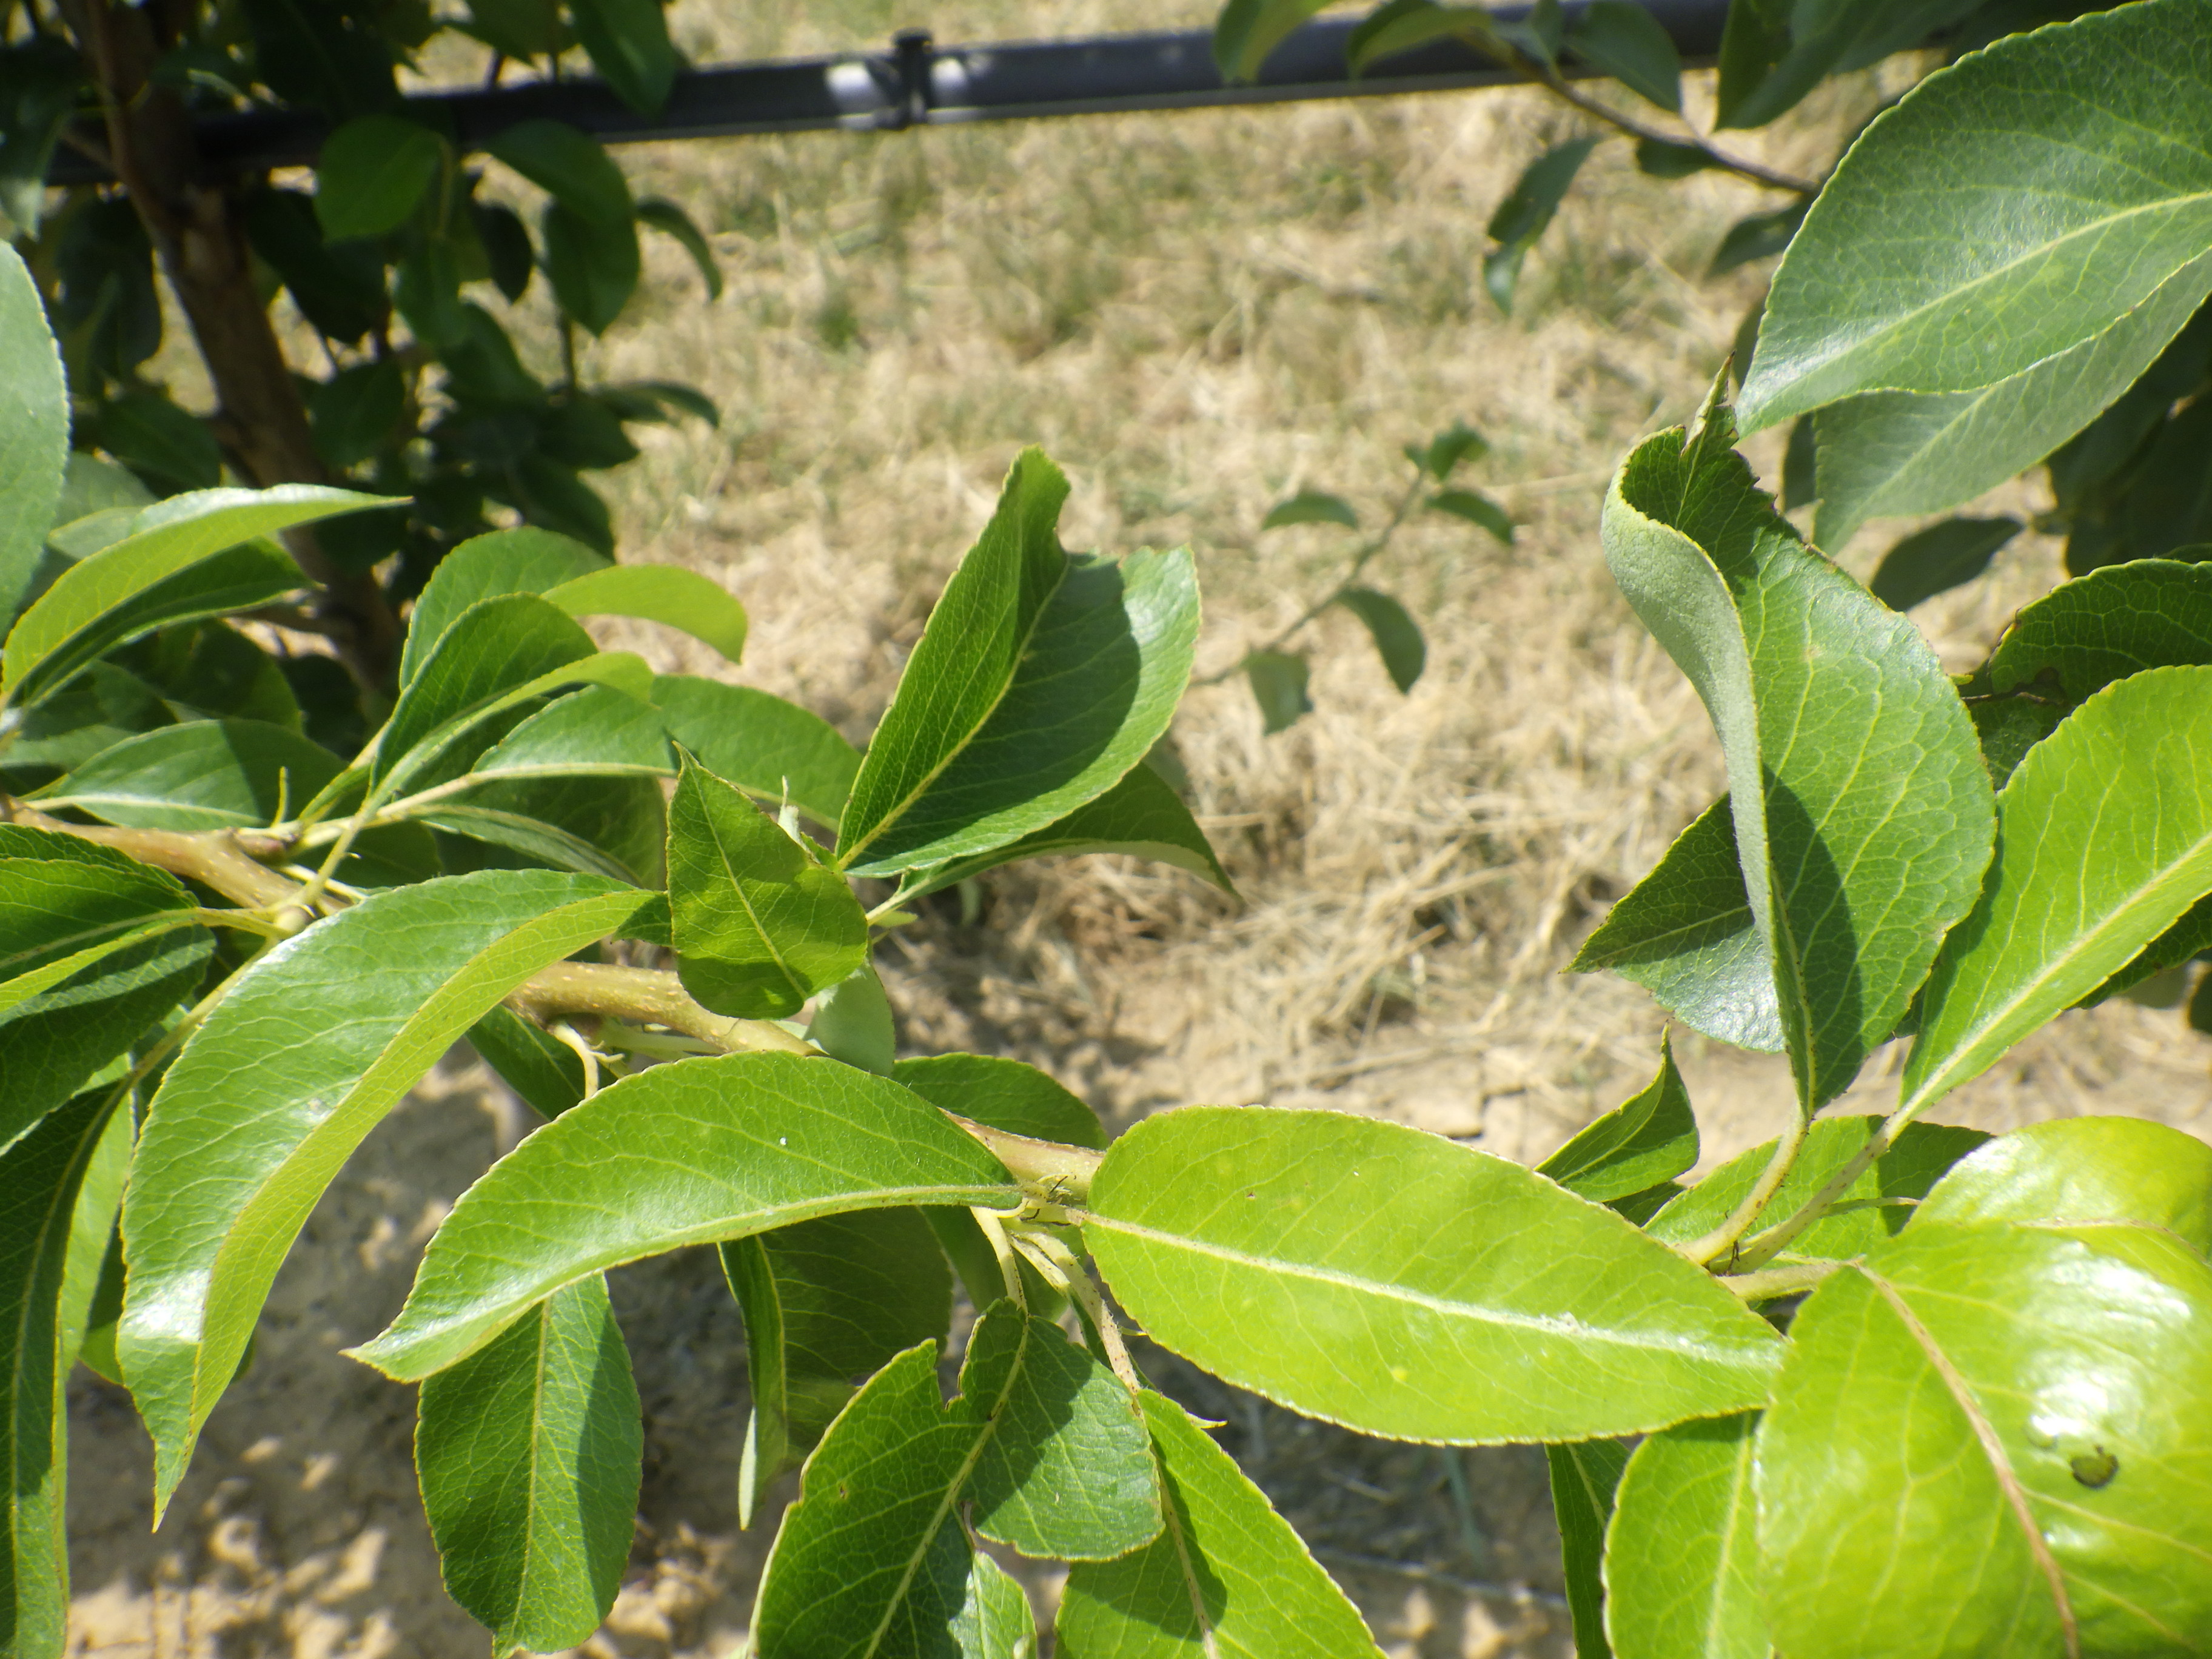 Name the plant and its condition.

pear, mechanical damage
